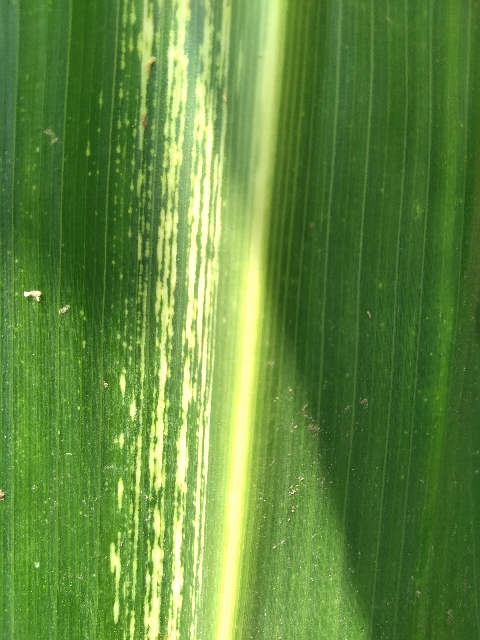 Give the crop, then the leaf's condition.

maize, maize streak virus
